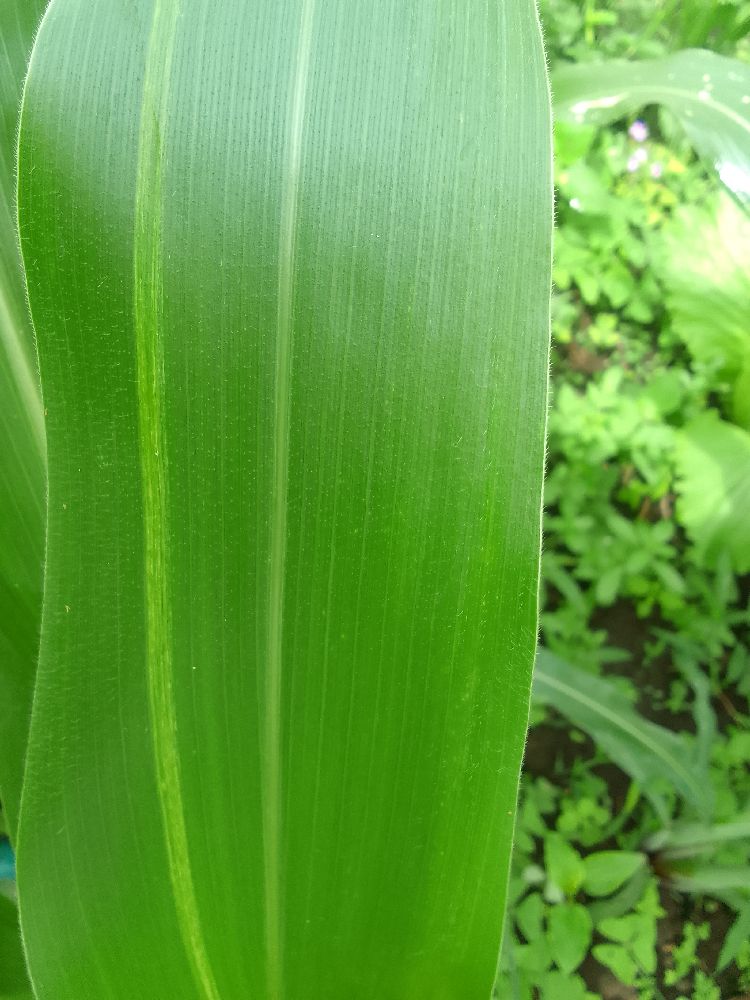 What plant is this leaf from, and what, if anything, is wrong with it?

maize, maize streak virus
